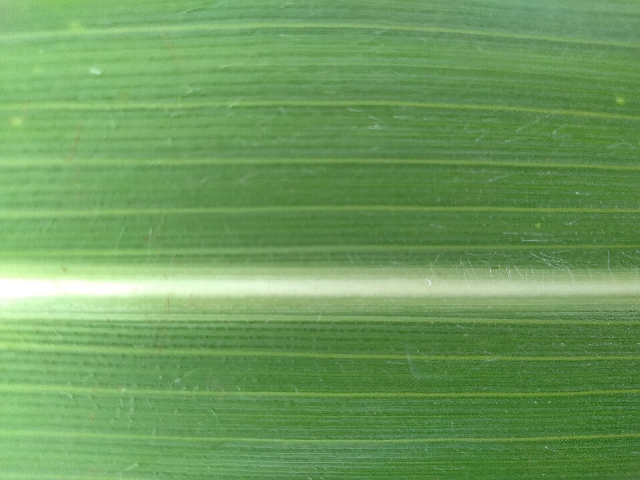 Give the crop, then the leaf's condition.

maize, healthy
